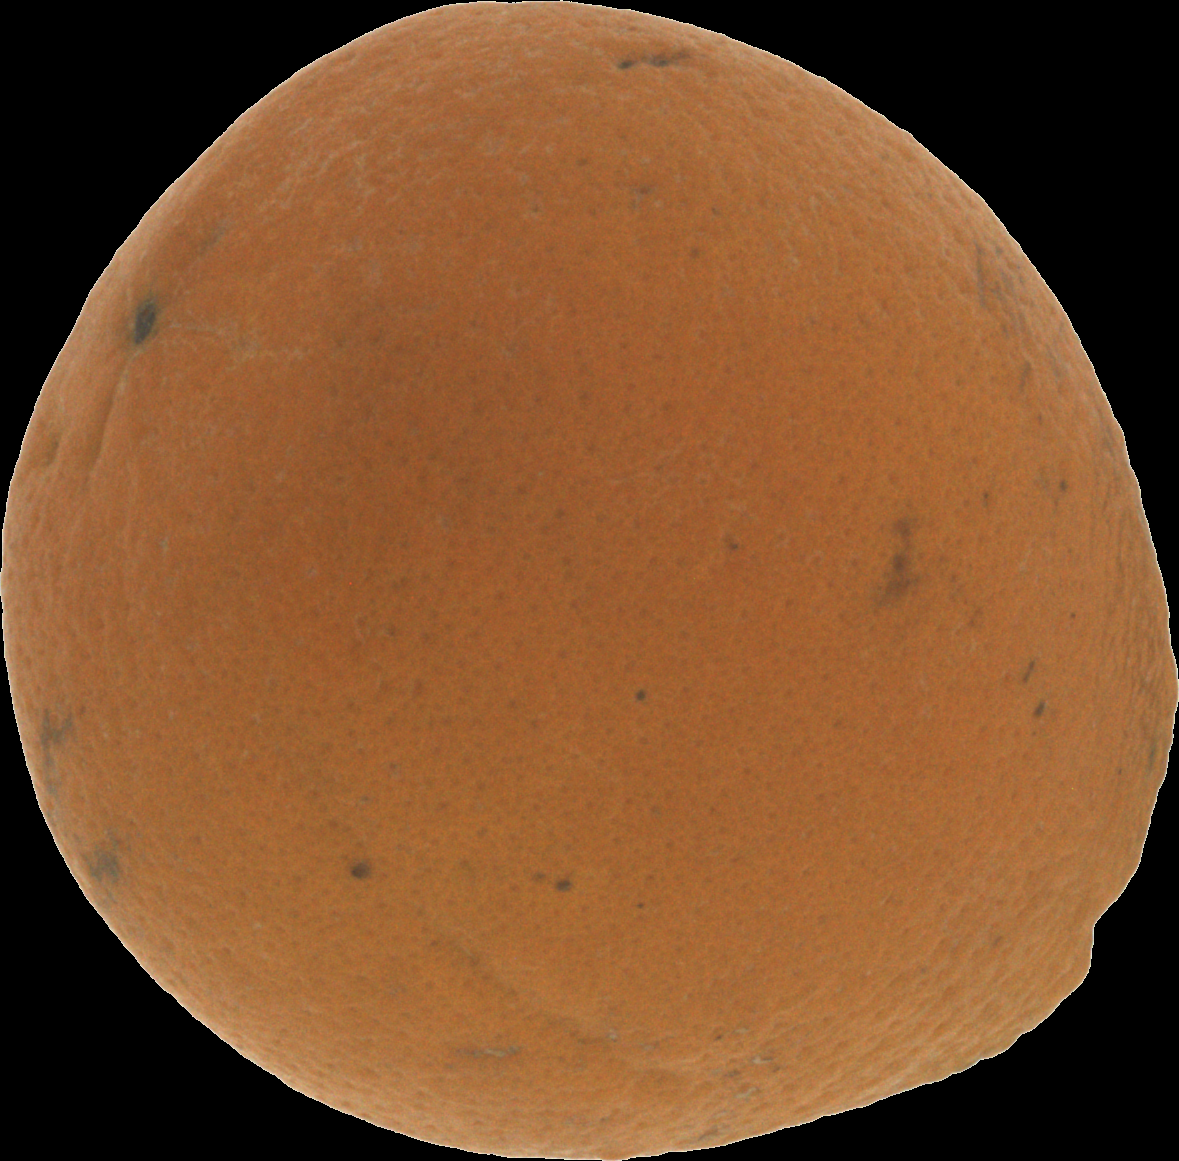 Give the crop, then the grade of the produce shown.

orange, bad
